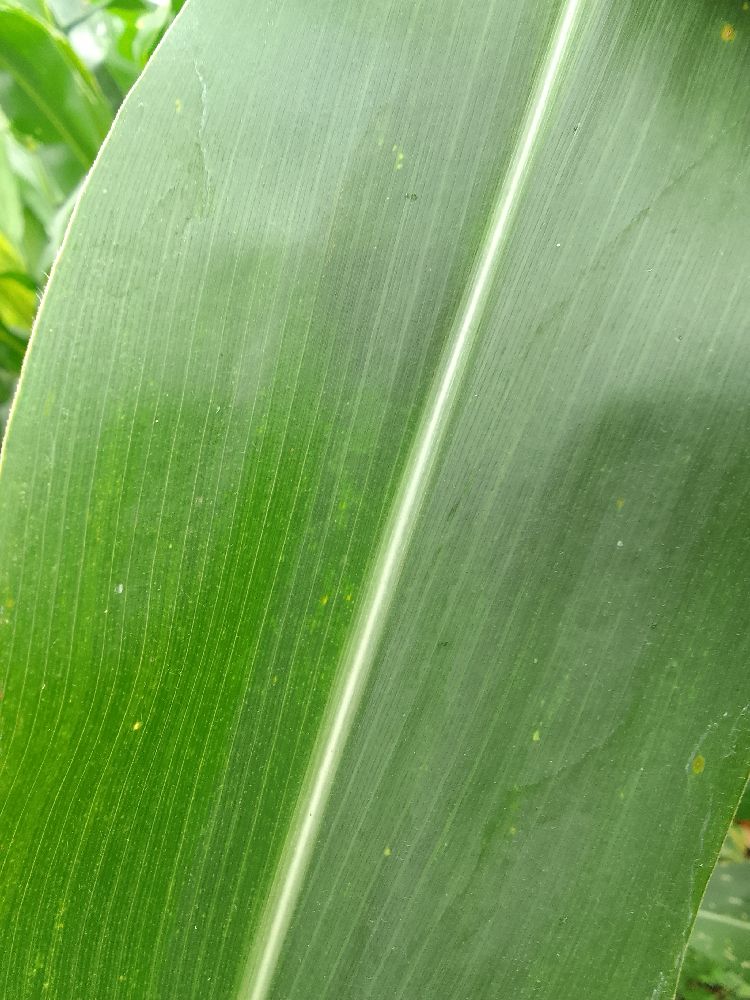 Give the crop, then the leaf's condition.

maize, healthy
